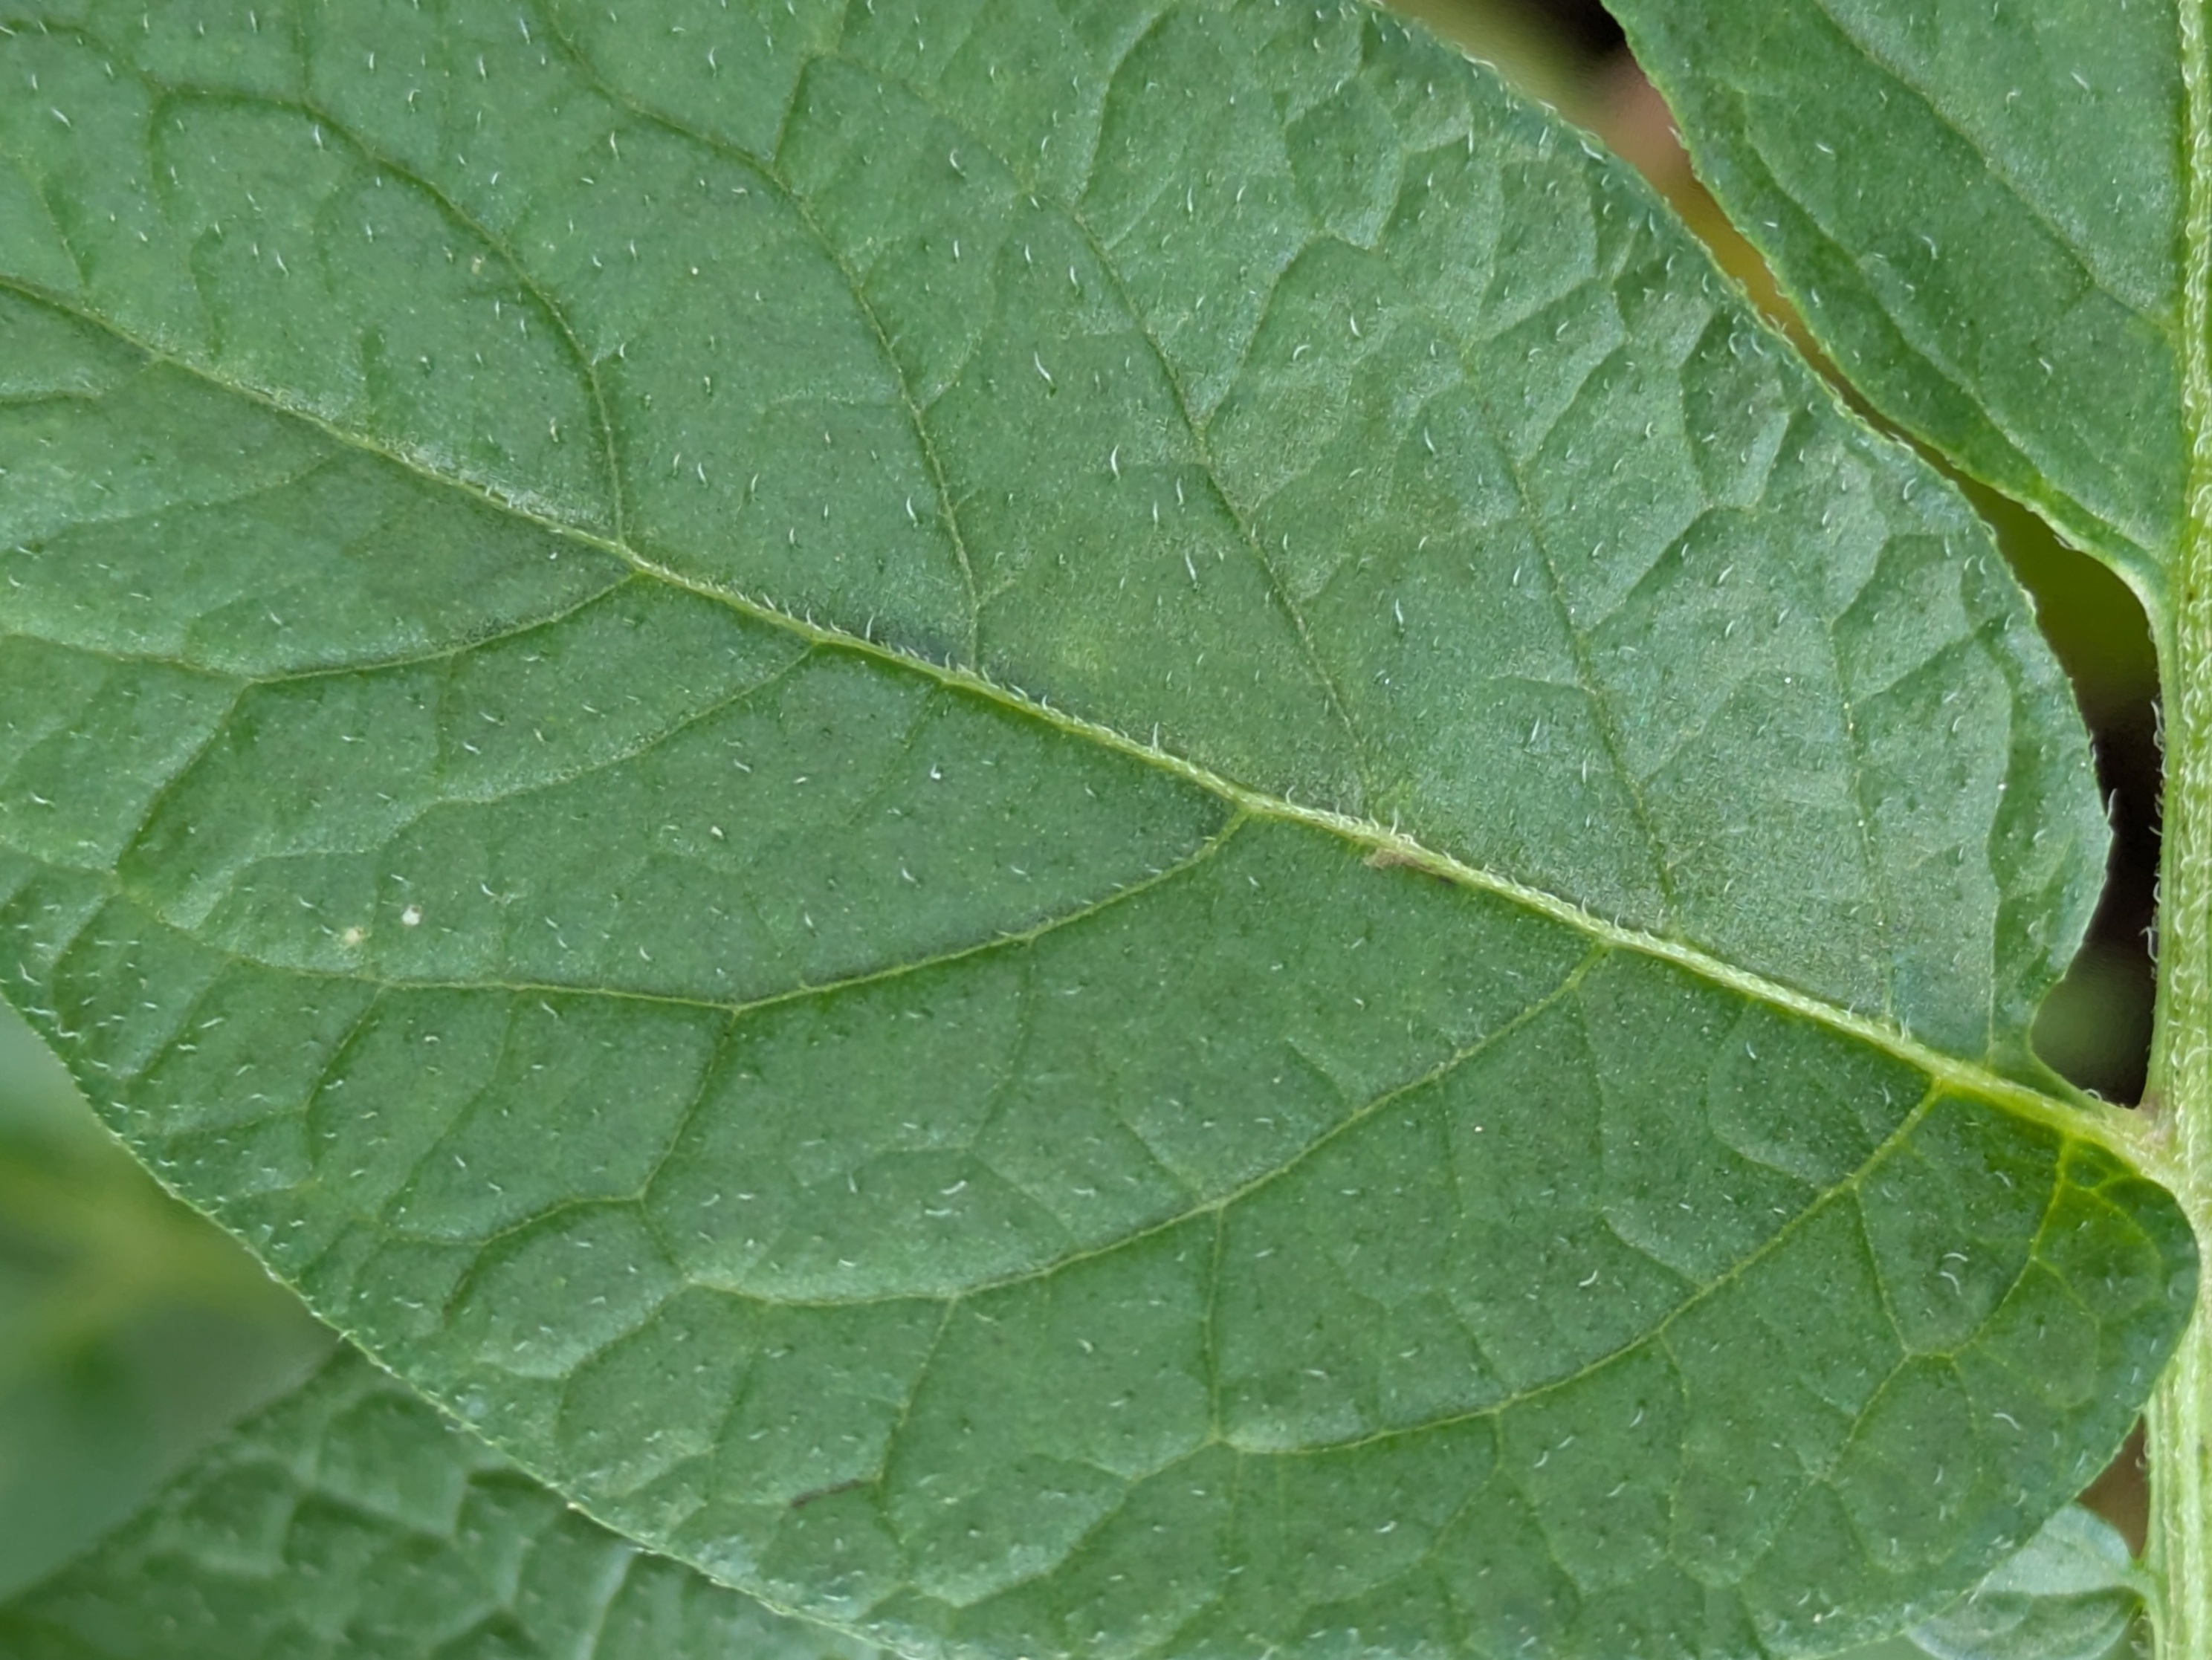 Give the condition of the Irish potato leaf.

healthy
